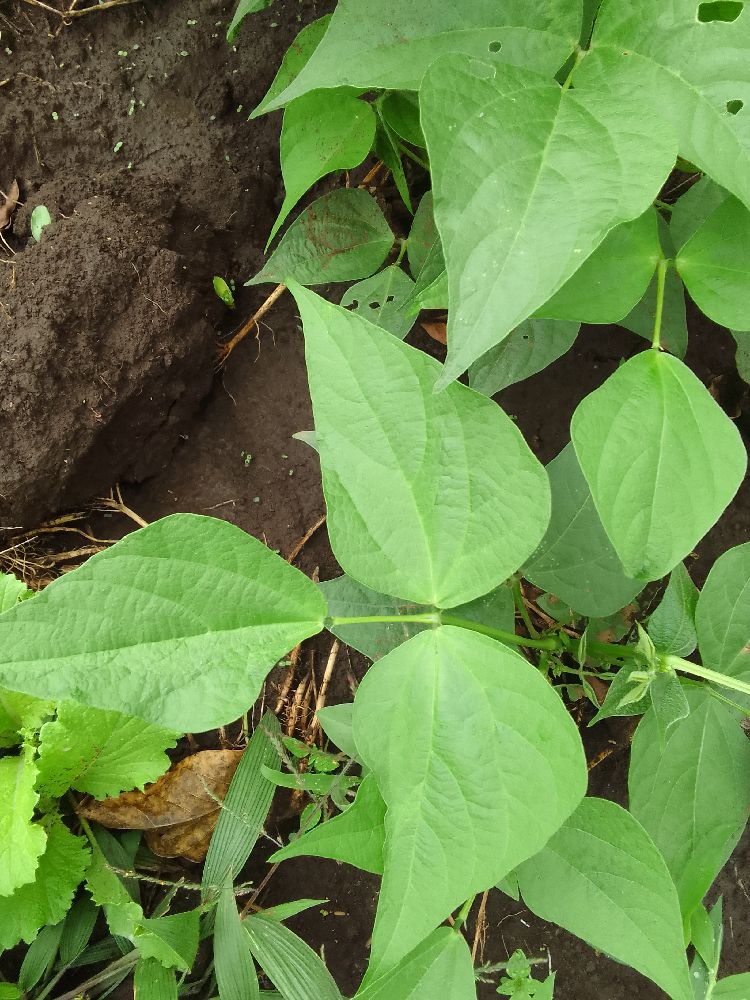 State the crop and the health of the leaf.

common bean, healthy
